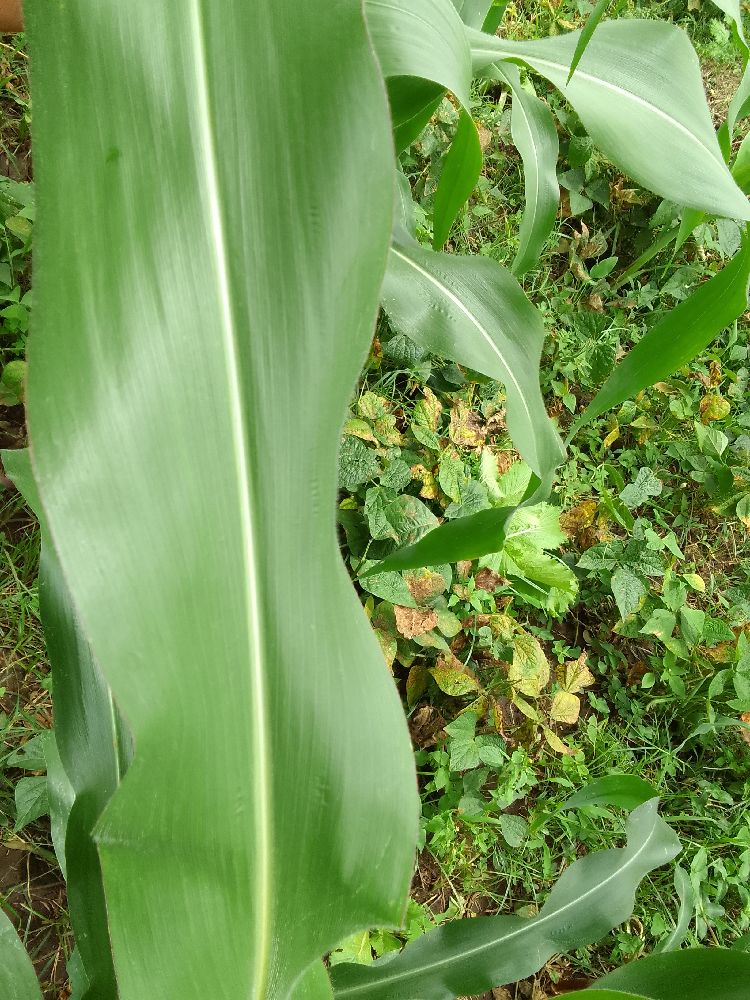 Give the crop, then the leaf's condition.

maize, healthy
